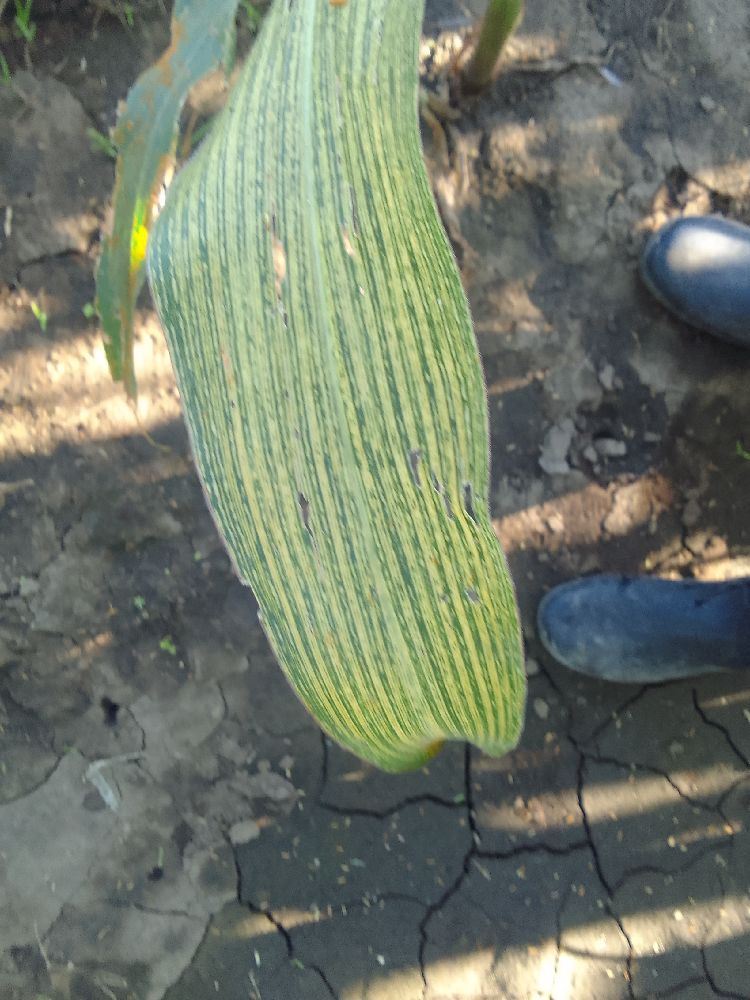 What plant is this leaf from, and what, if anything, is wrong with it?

maize, maize streak virus
